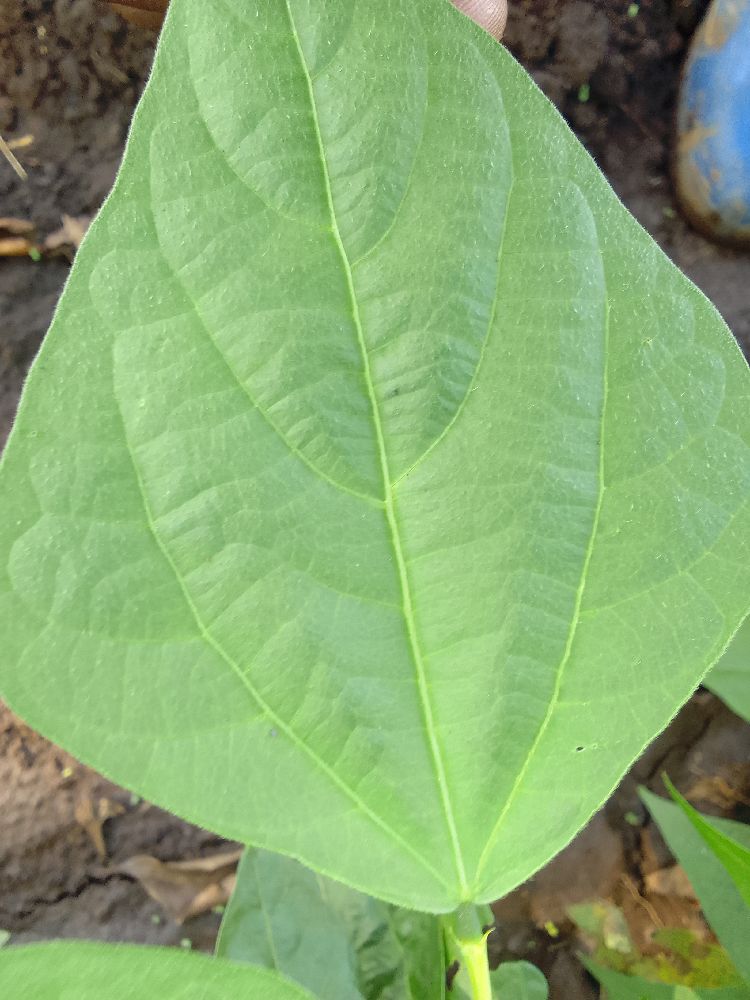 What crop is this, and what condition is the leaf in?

common bean, healthy
